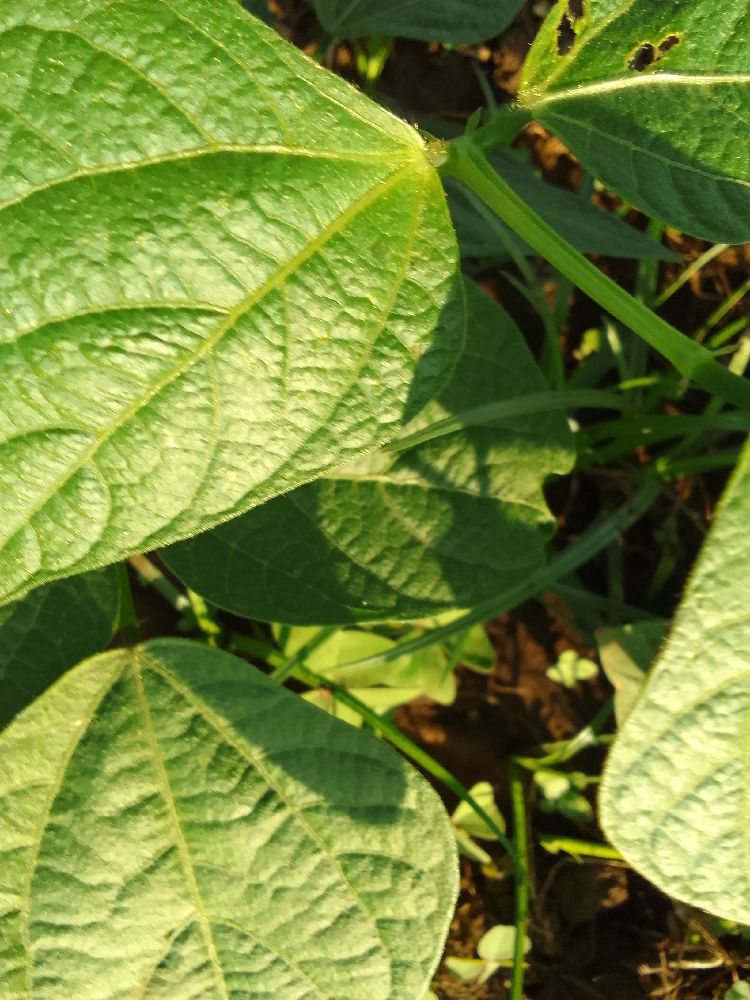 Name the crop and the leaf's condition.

common bean, healthy
